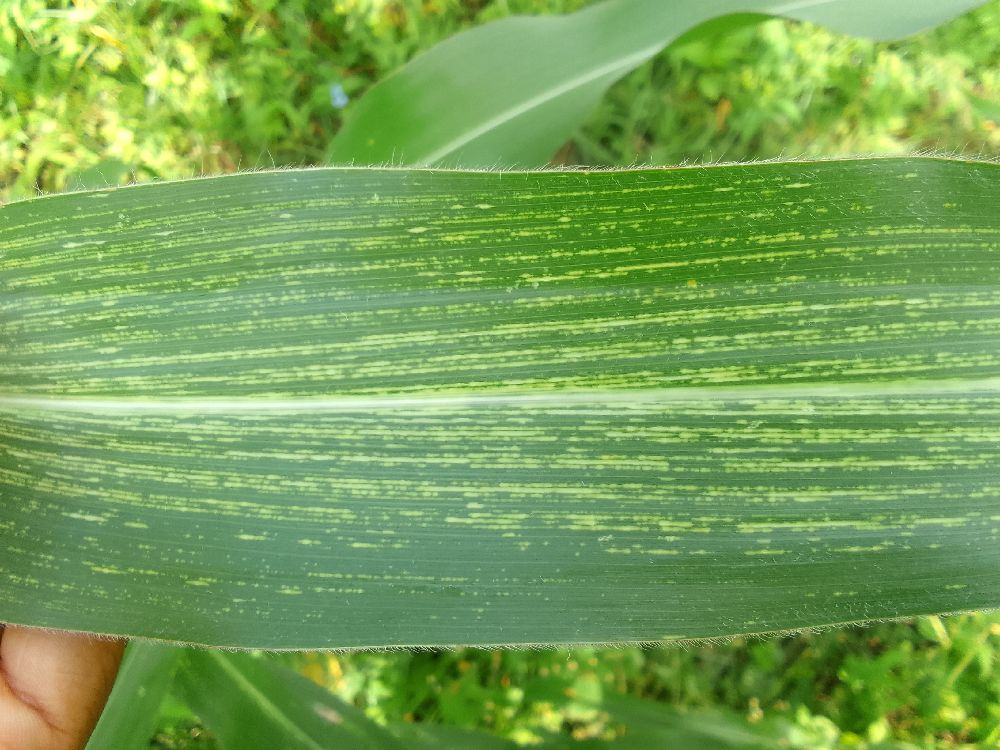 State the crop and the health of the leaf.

maize, maize streak virus
